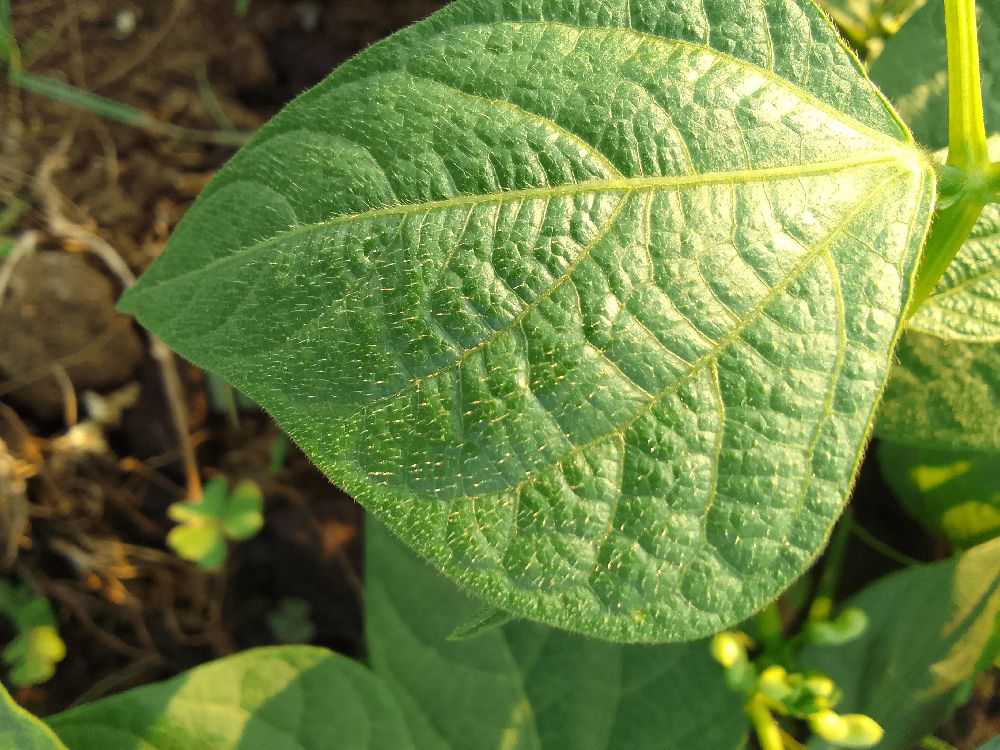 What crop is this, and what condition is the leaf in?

common bean, healthy
